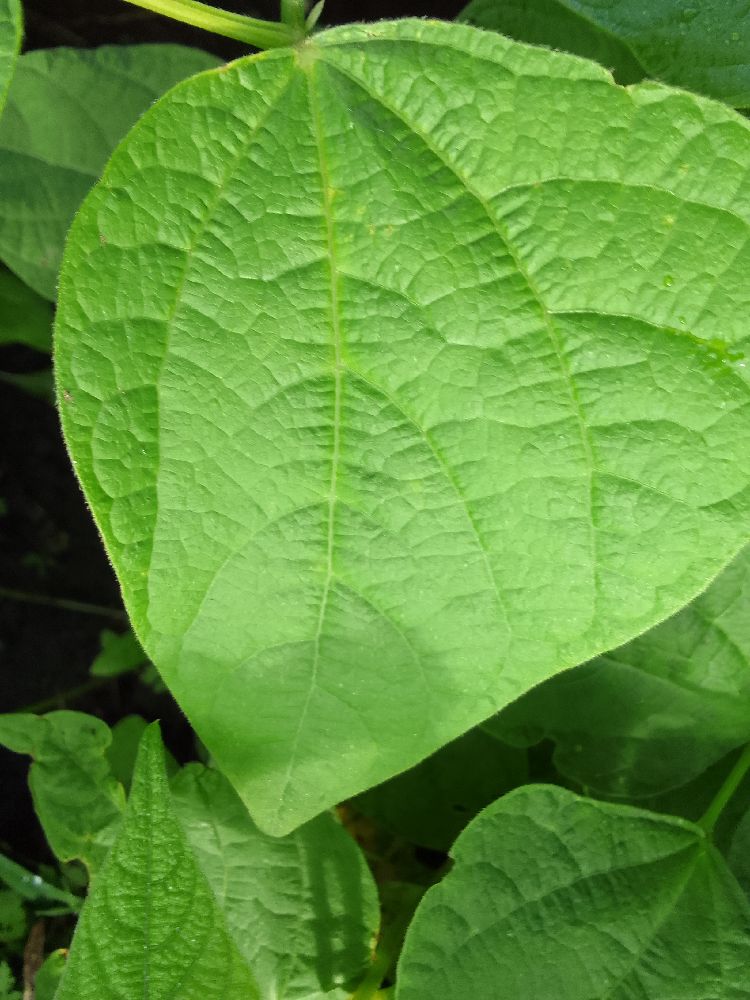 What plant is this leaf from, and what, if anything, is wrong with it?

common bean, healthy
